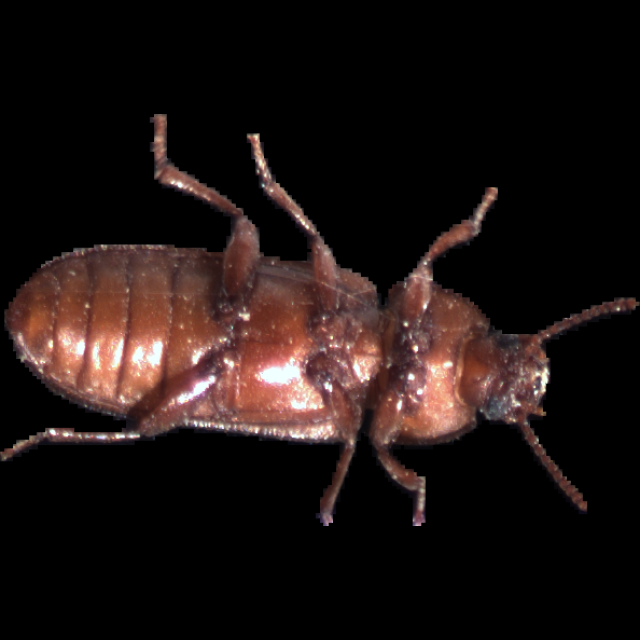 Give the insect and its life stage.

mealworm beetle
